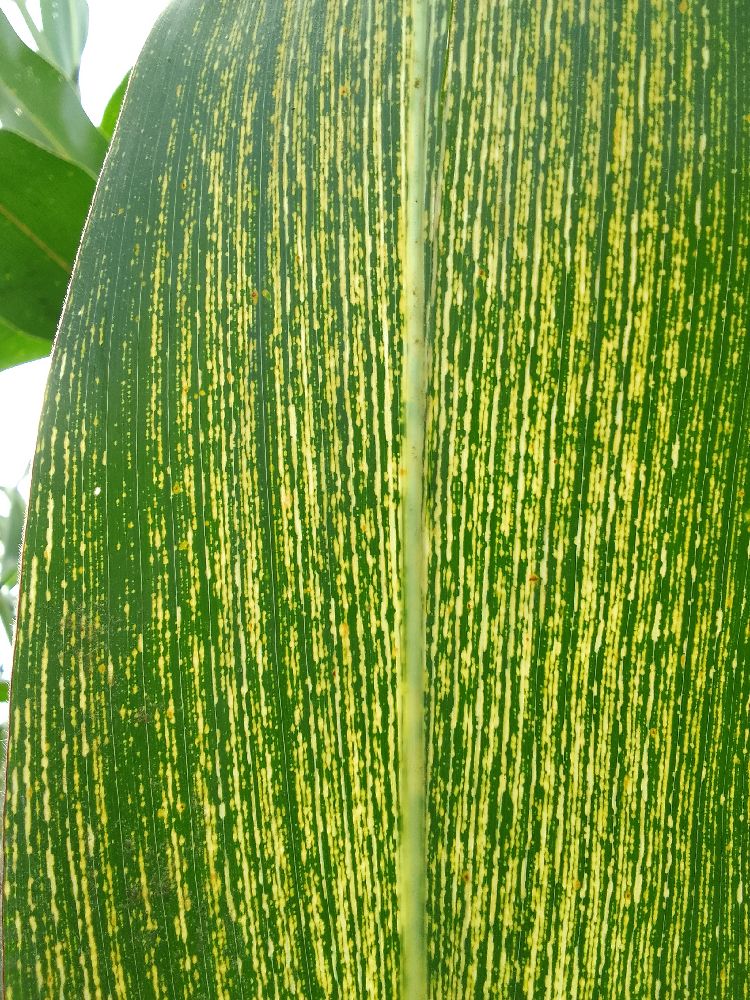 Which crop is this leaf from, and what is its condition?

maize, maize streak virus
